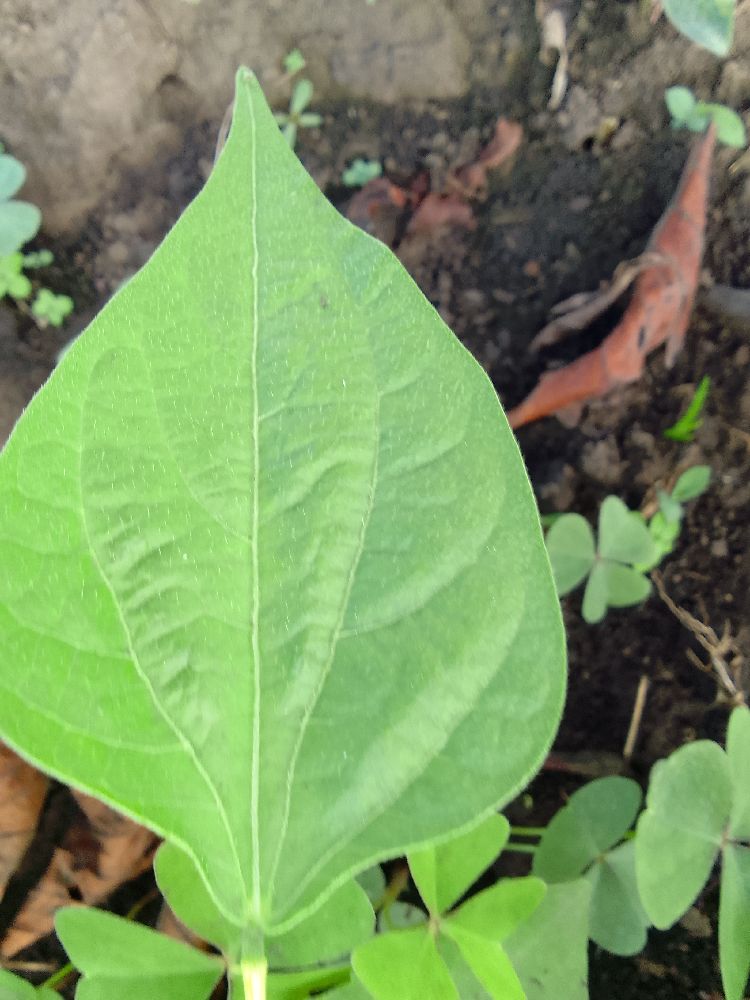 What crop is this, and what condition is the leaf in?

common bean, healthy
